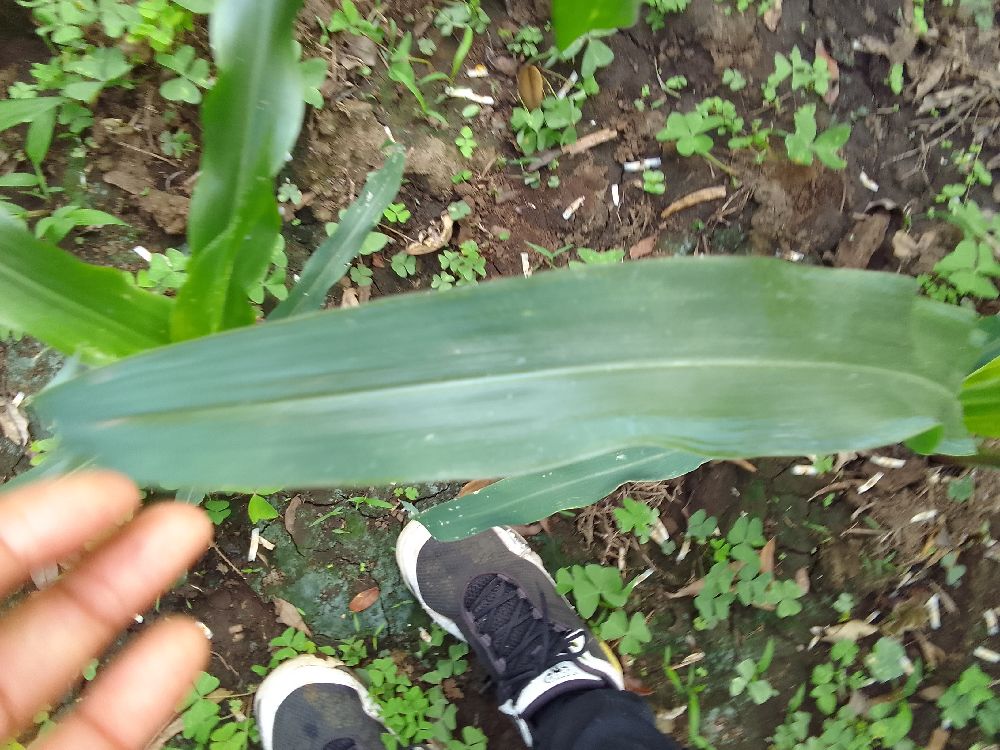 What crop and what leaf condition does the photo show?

maize, healthy
